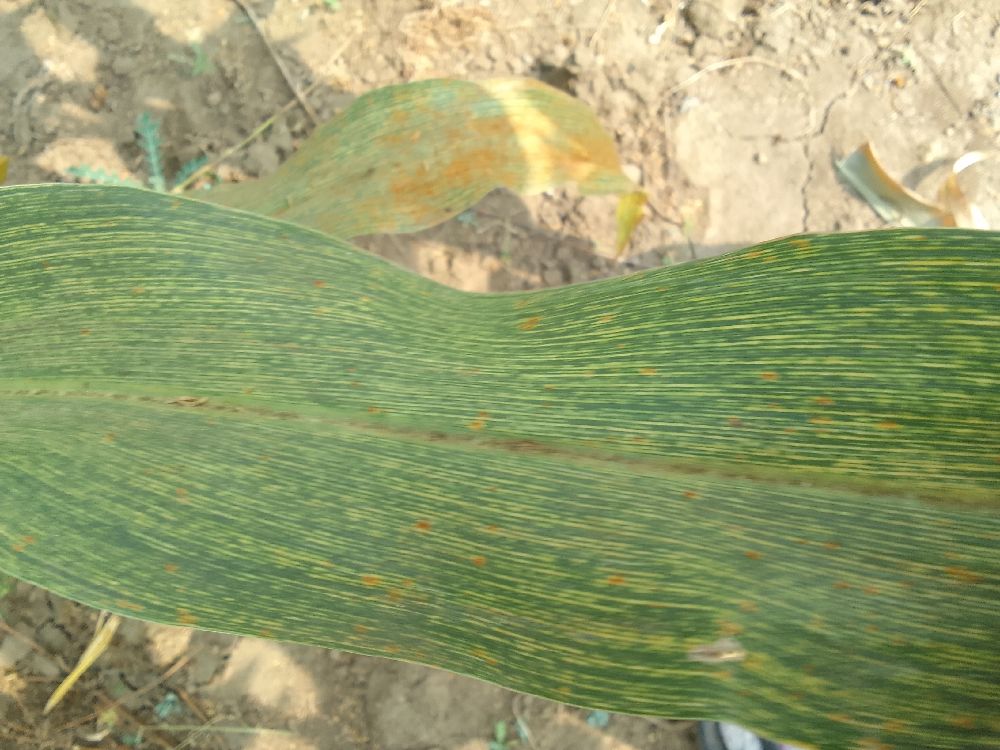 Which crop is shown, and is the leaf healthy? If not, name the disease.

maize, maize streak virus
